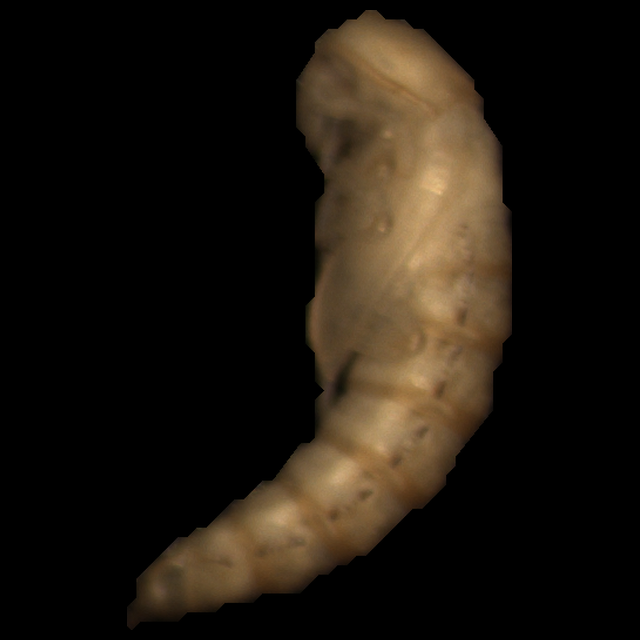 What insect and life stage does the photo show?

mealworm pupa
